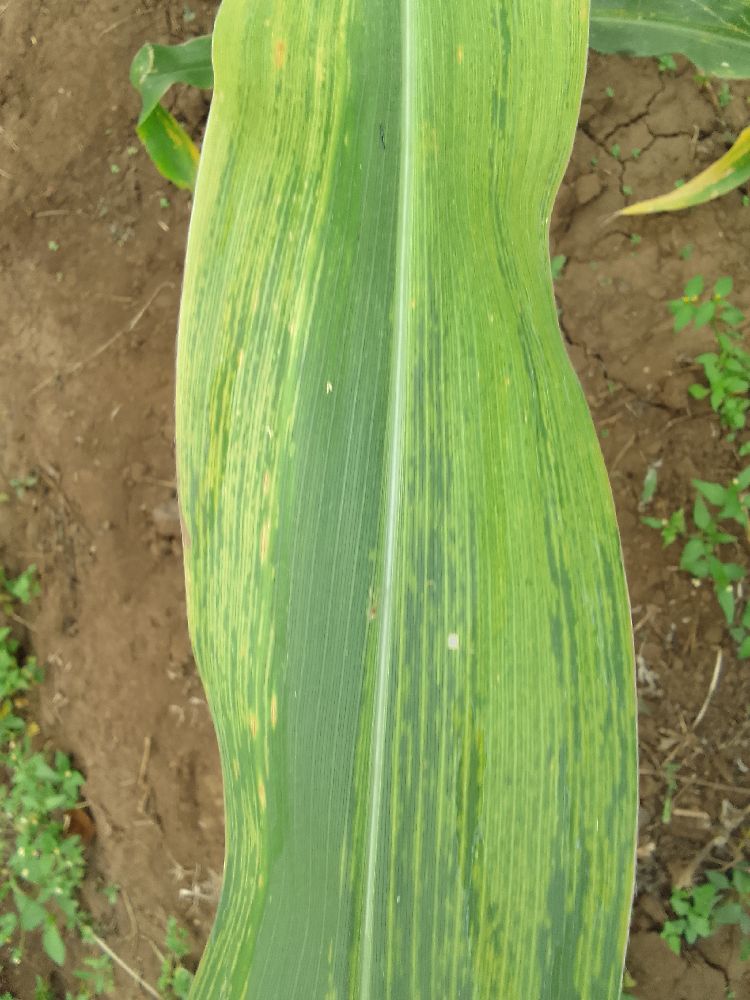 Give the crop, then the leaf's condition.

maize, maize lethal necrosis
